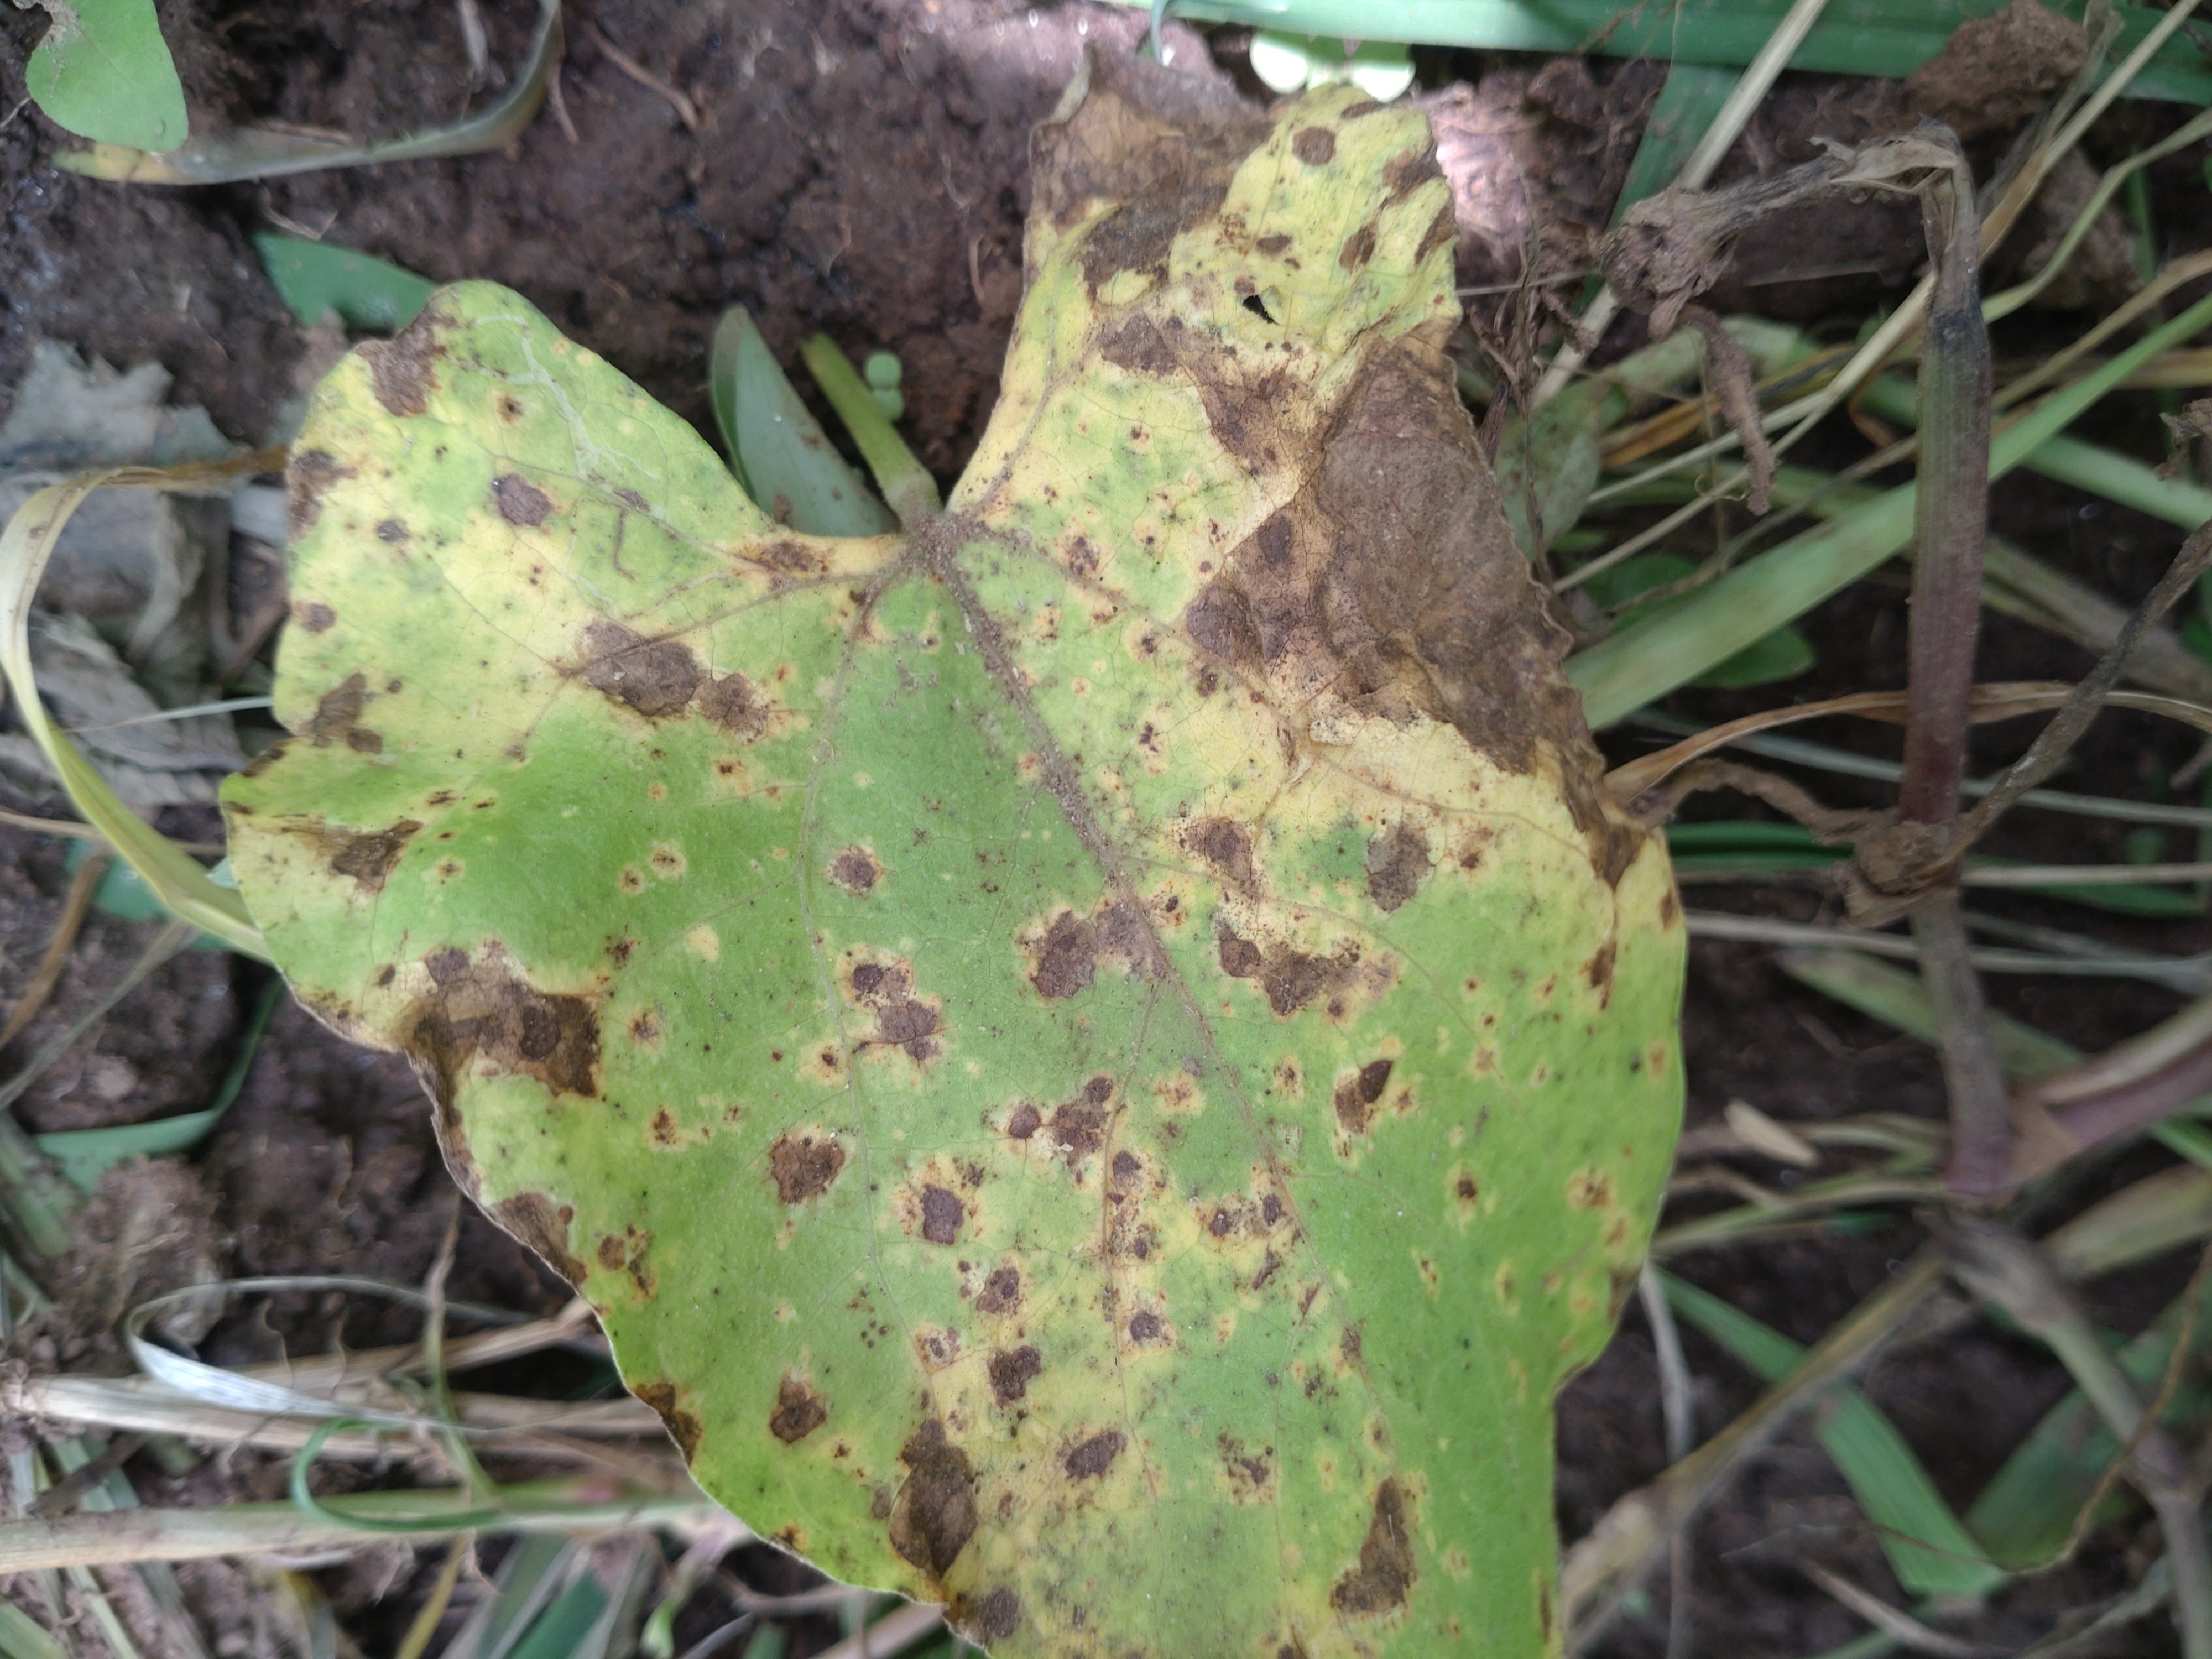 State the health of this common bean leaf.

rust
